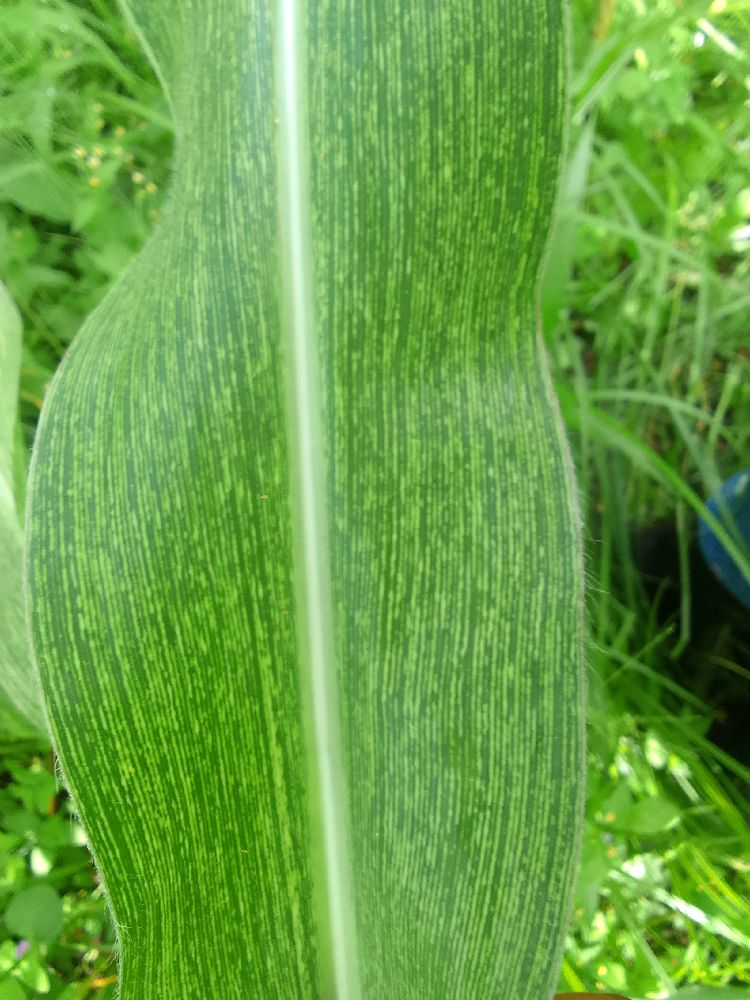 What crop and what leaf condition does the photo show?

maize, maize streak virus
